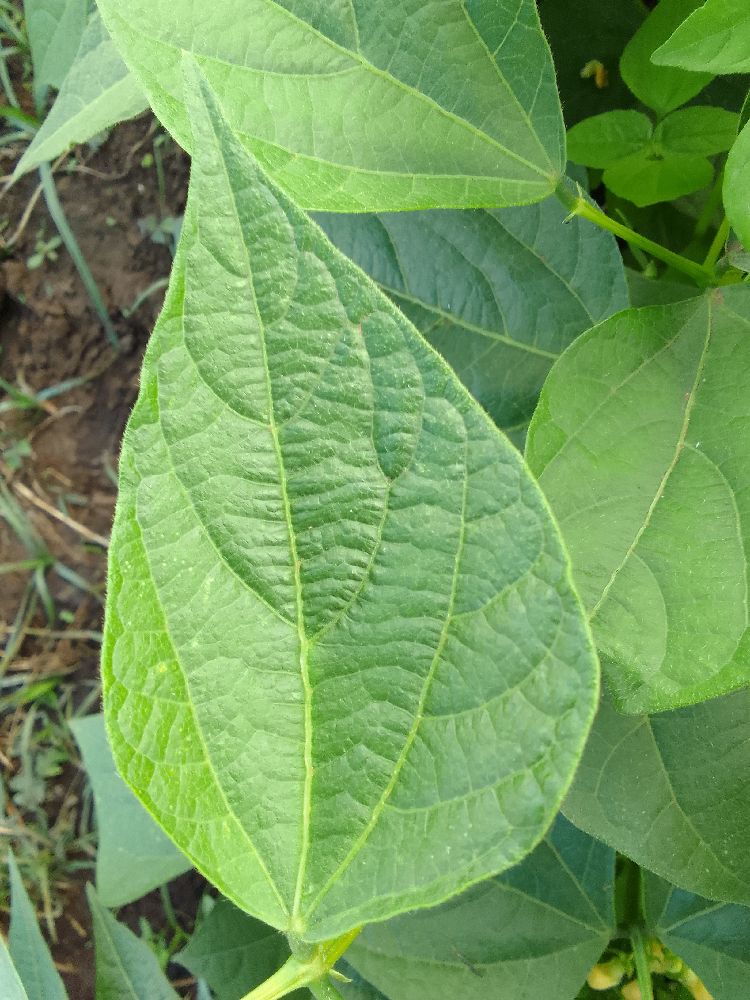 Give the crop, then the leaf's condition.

common bean, healthy
